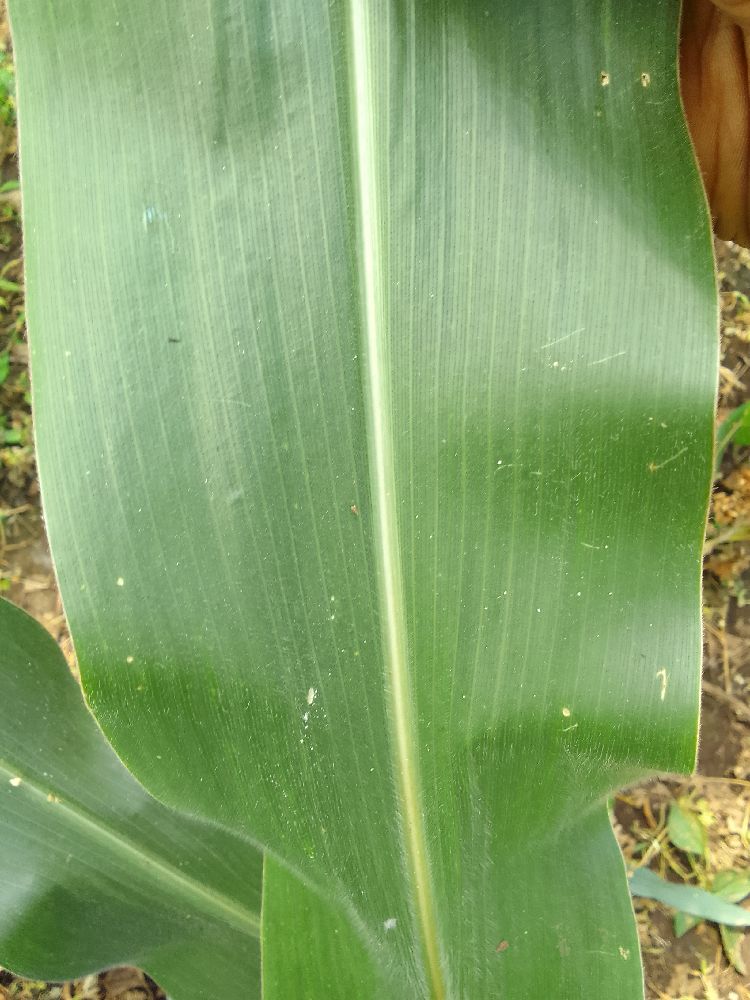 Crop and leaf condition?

maize, healthy
